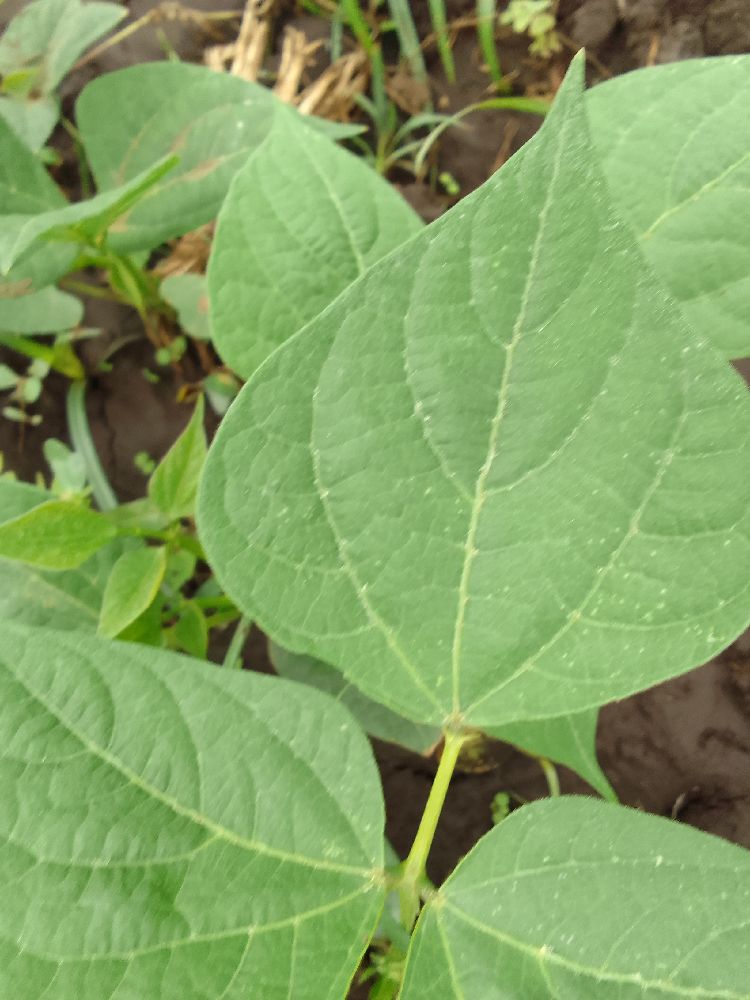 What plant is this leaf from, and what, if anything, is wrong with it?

common bean, healthy
